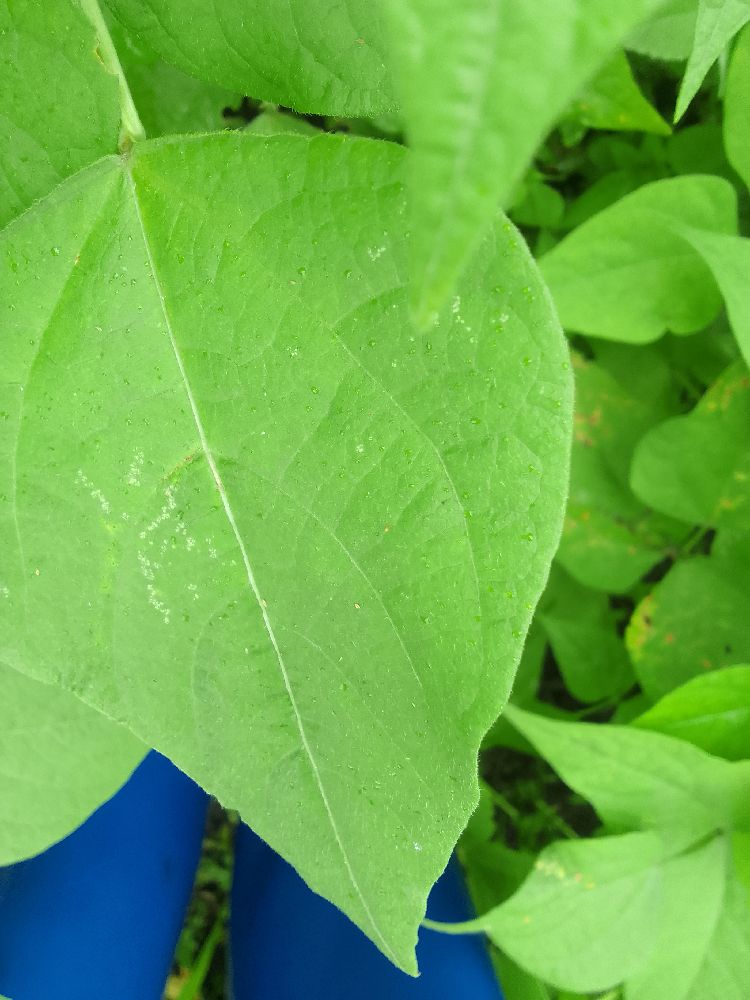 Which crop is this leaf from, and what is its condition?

common bean, healthy
